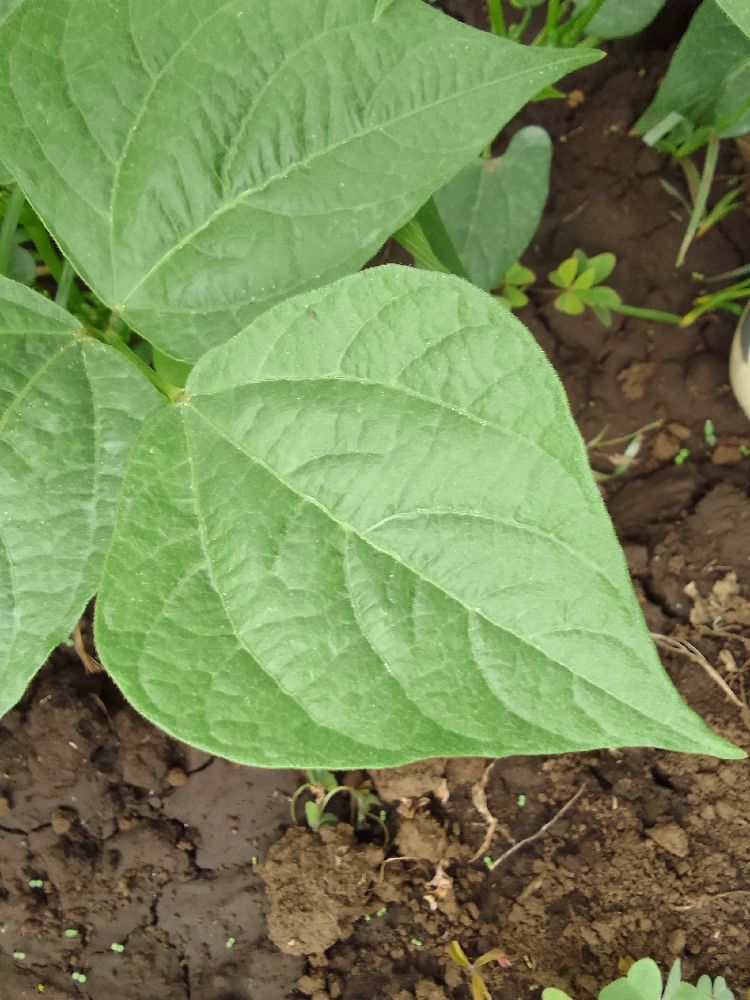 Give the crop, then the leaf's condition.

common bean, healthy
